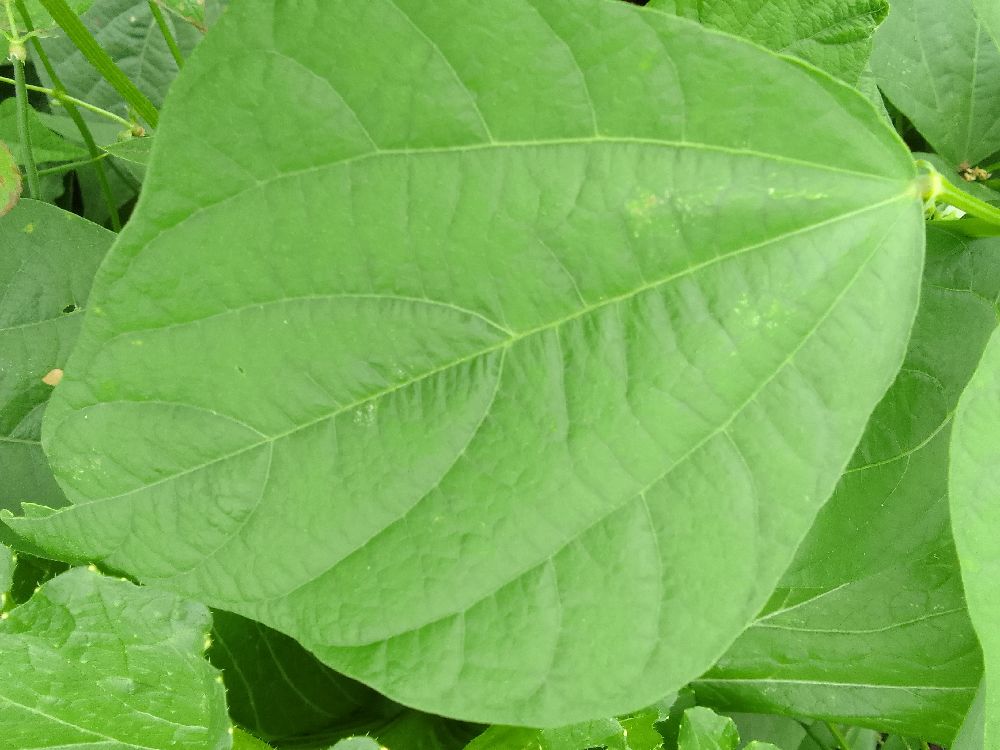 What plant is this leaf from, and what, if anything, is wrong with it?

common bean, healthy
